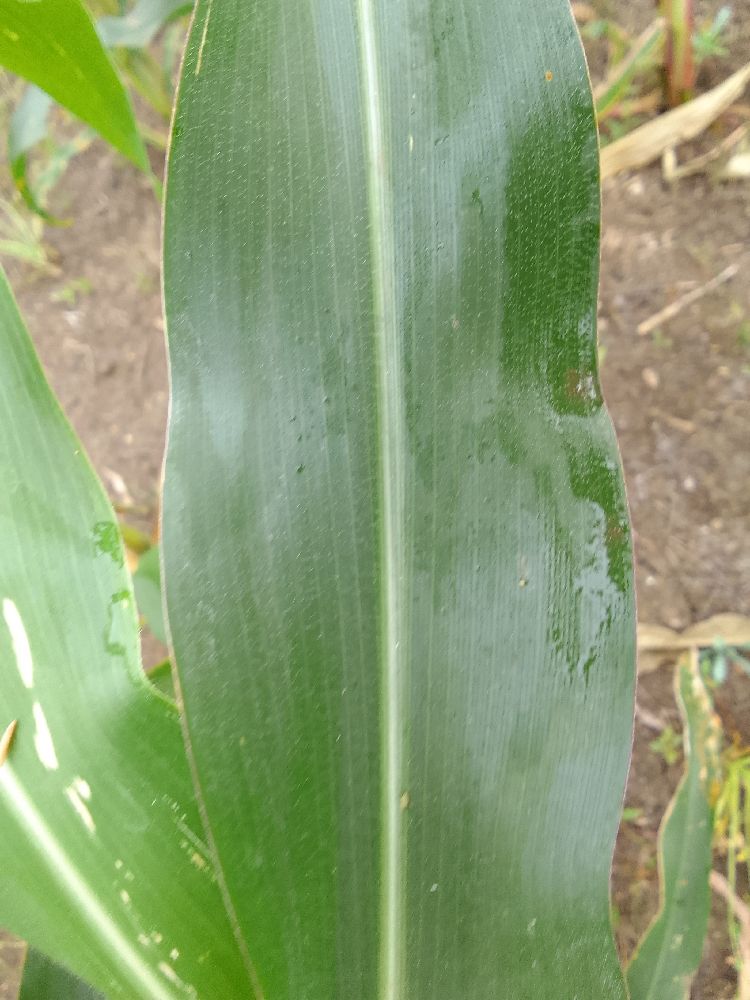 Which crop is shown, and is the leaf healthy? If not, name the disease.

maize, healthy
